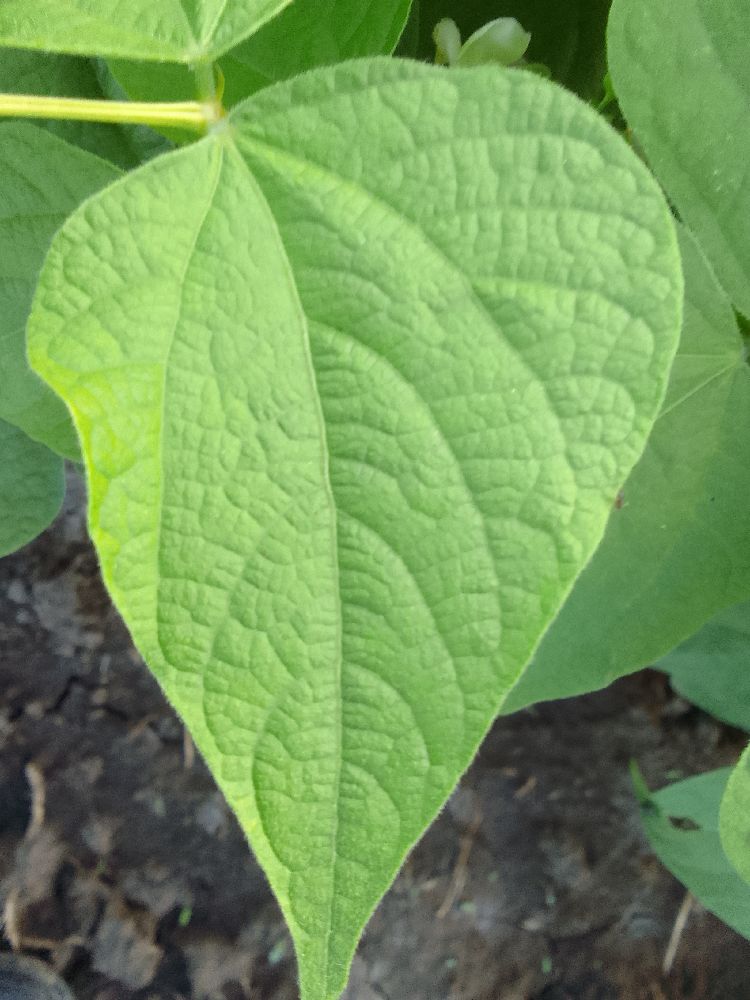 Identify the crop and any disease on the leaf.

common bean, healthy
